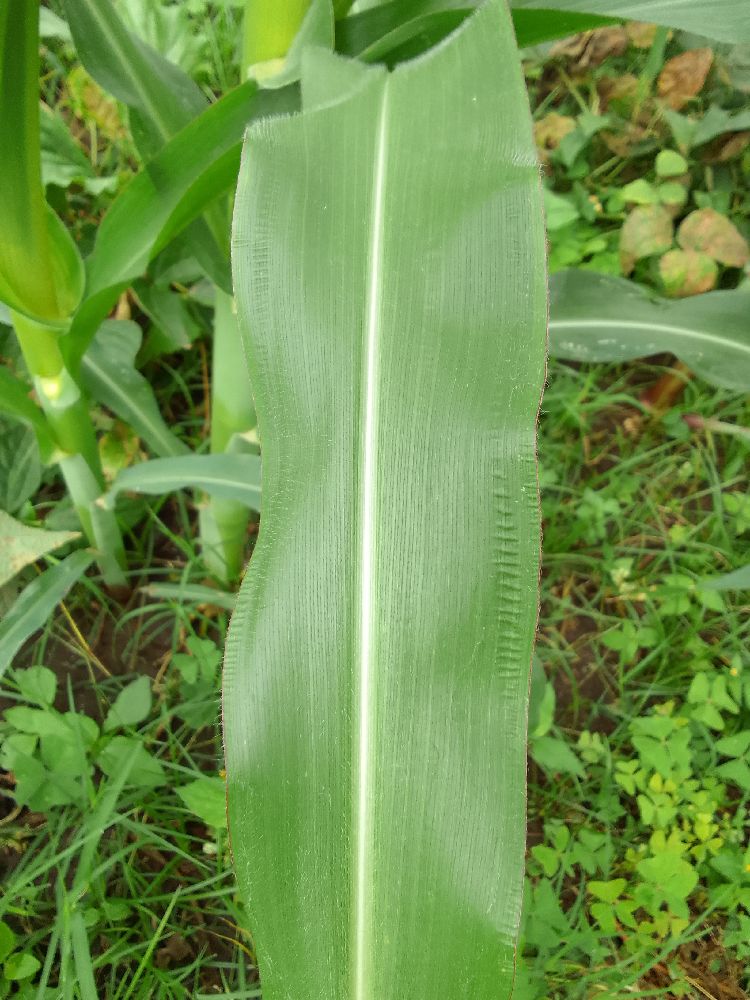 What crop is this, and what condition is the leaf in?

maize, healthy
